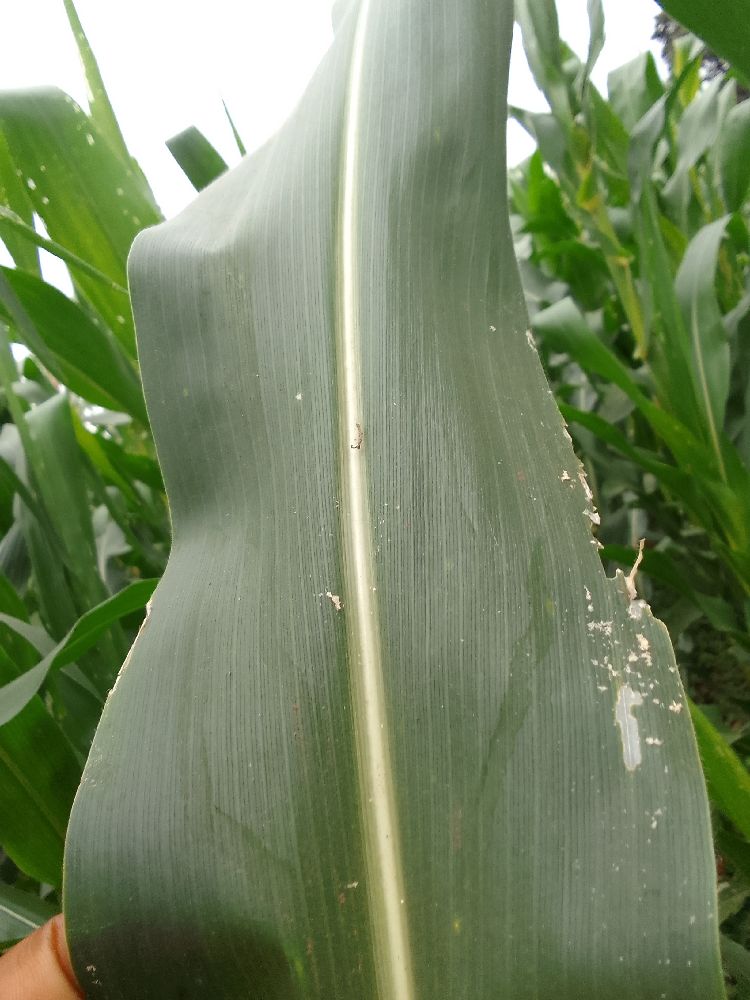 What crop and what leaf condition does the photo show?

maize, healthy
